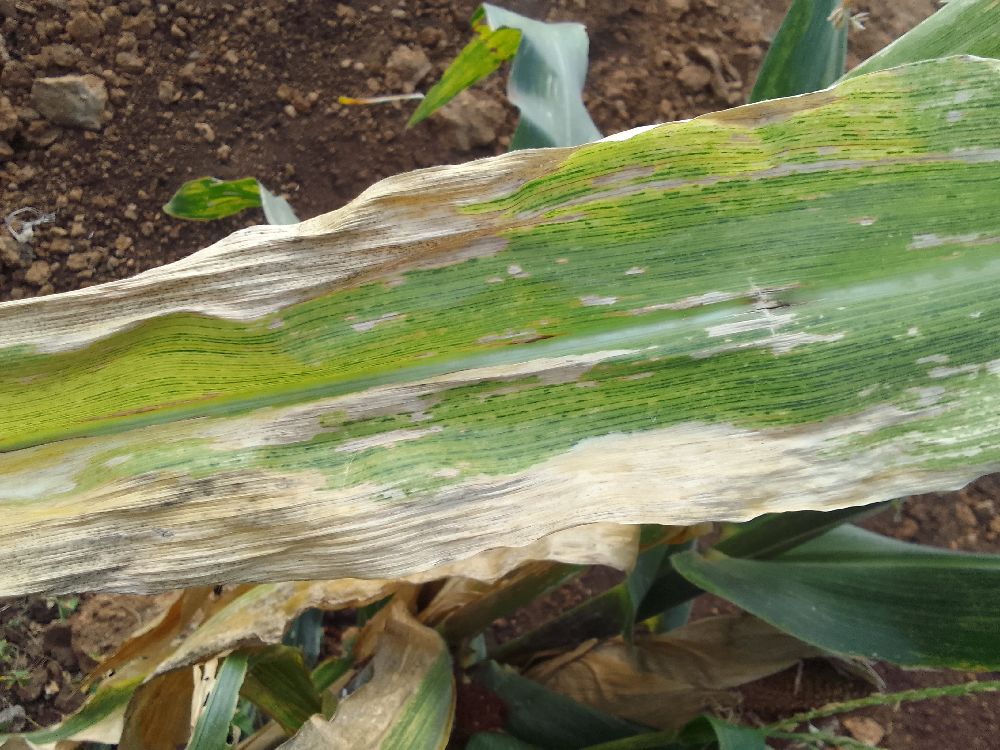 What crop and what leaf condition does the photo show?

maize, maize lethal necrosis
